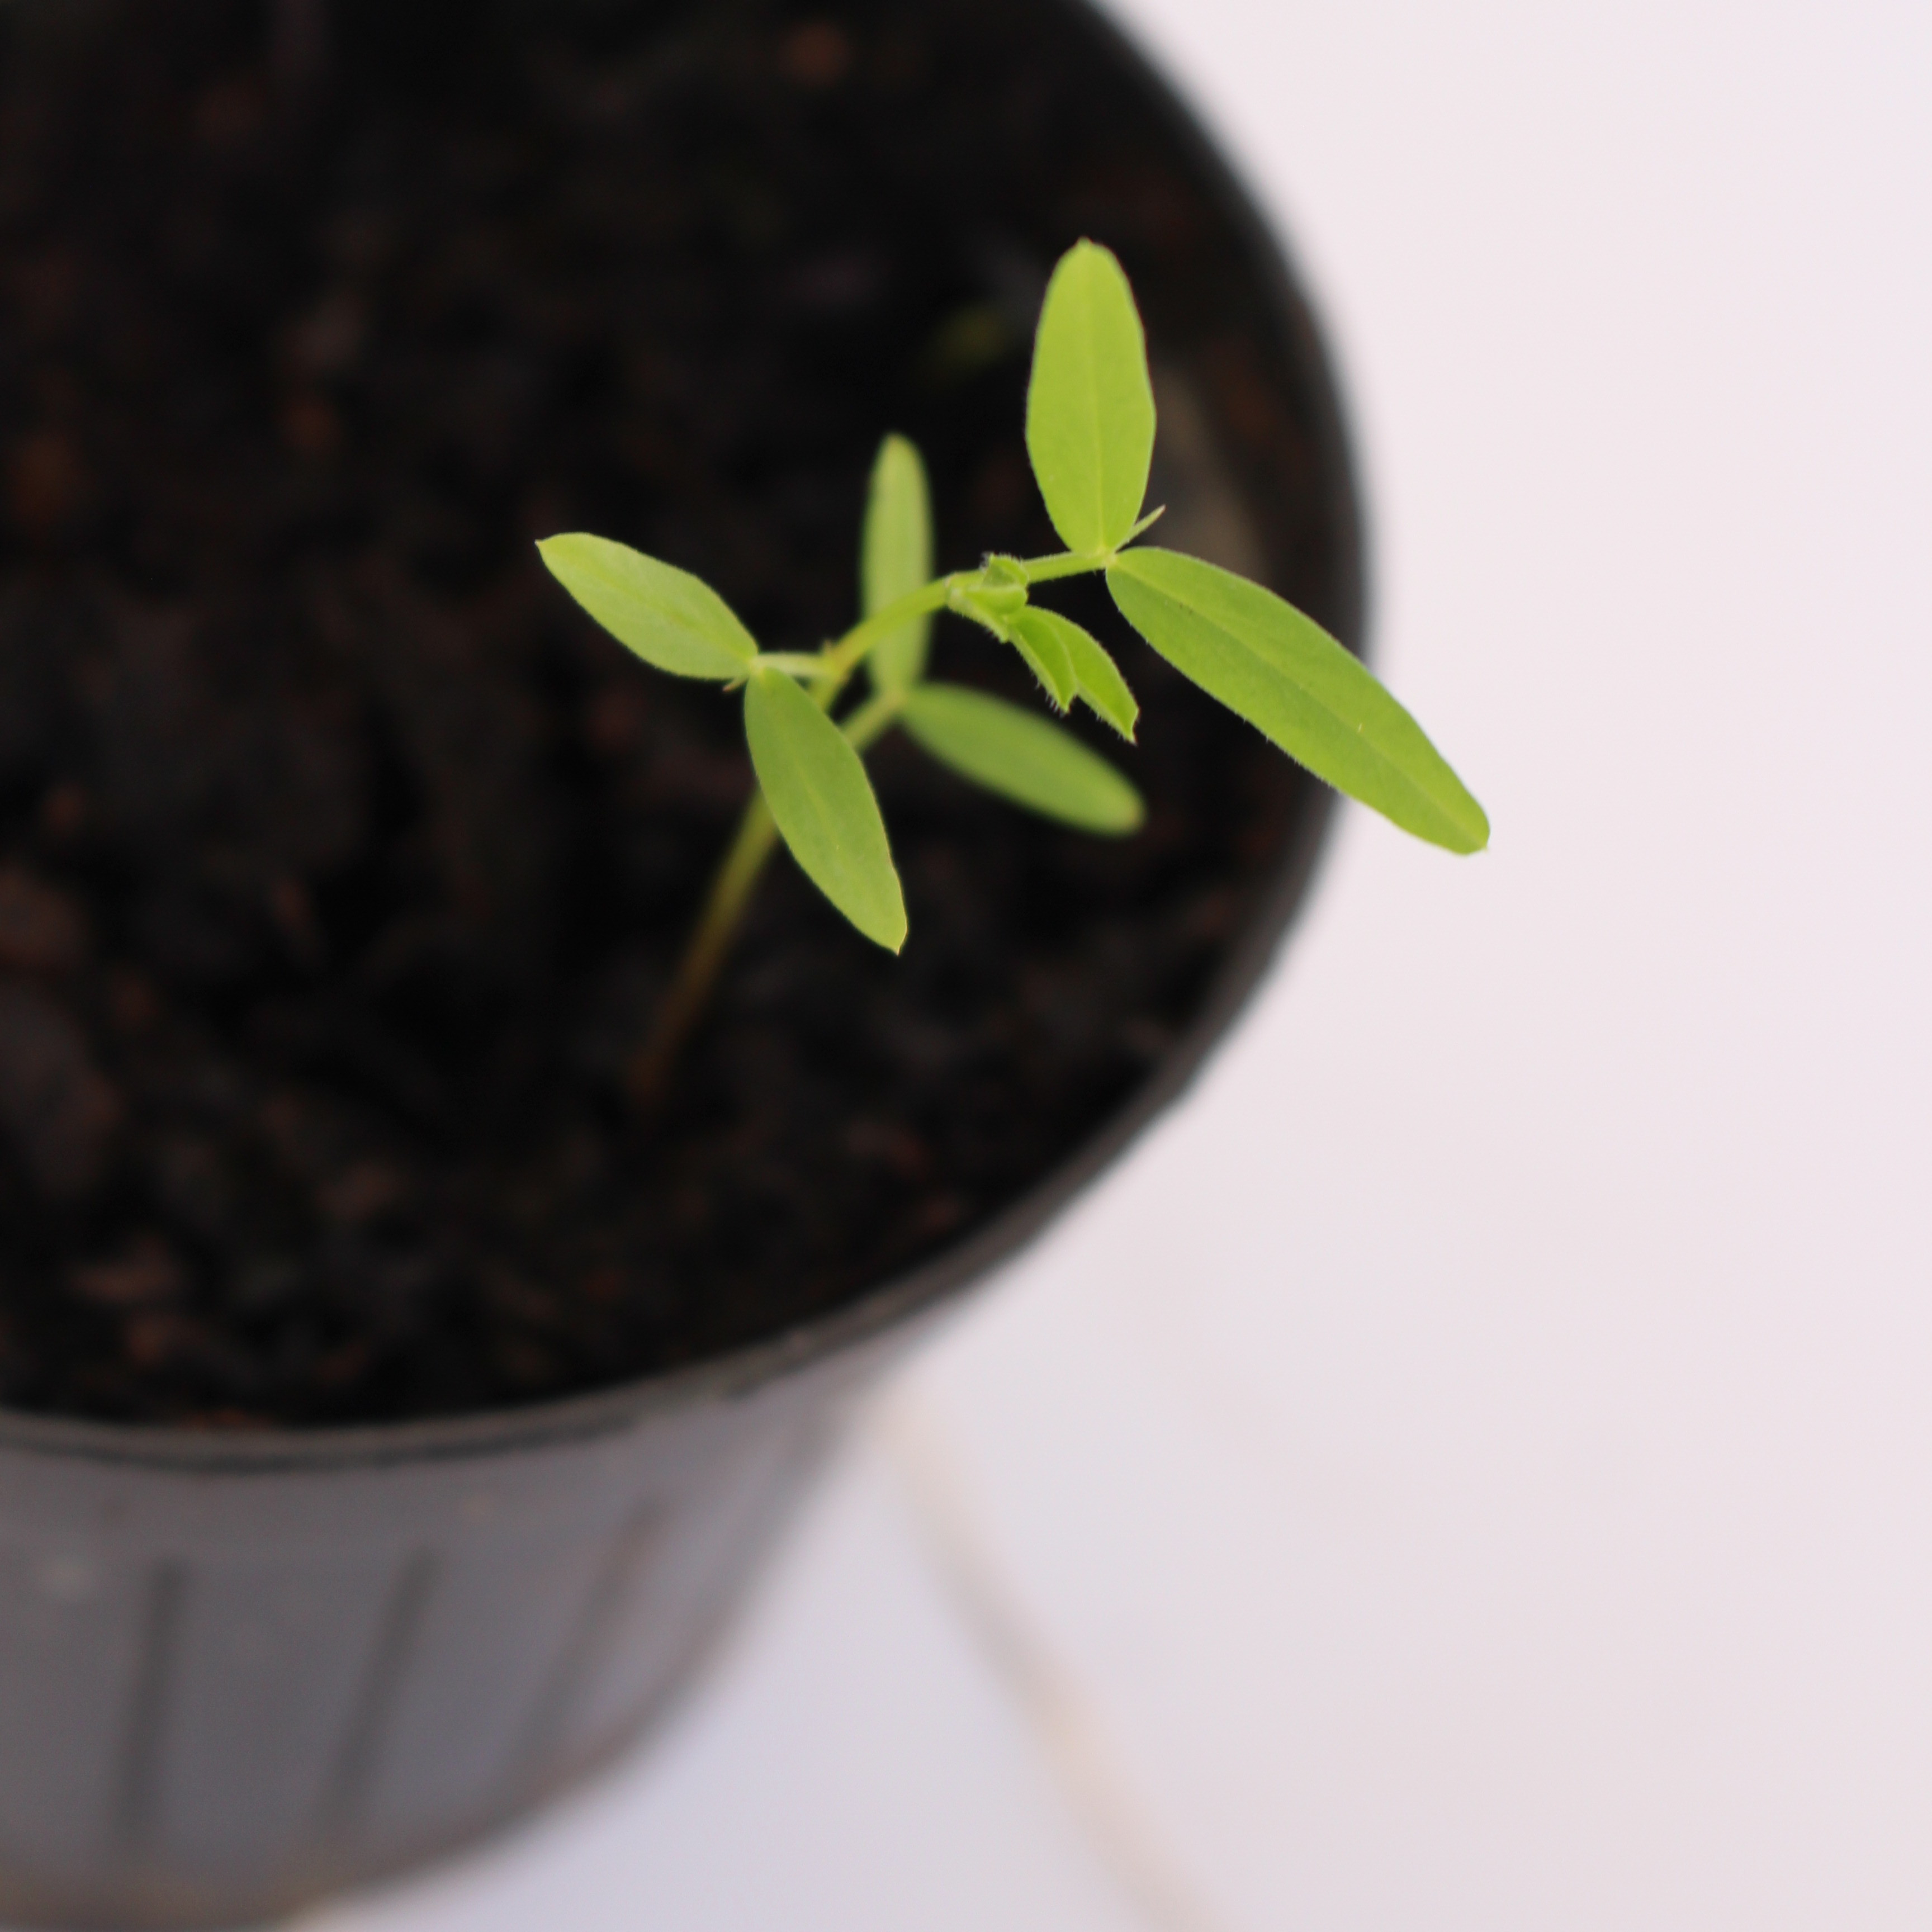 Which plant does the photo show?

Vicia sativa
